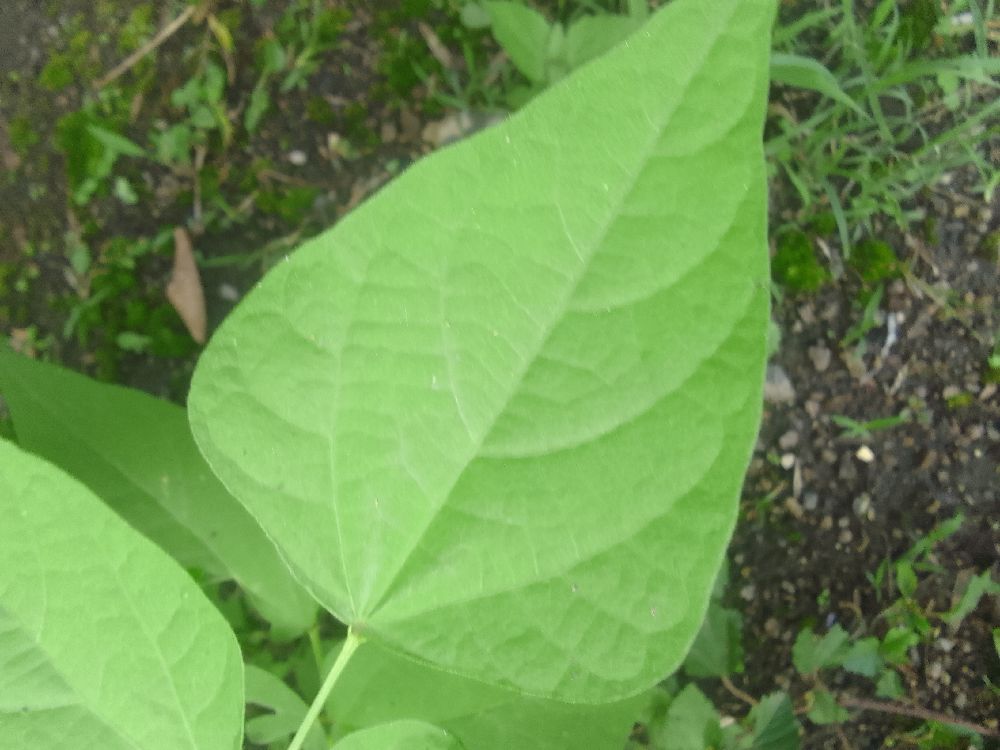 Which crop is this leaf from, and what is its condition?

common bean, healthy
